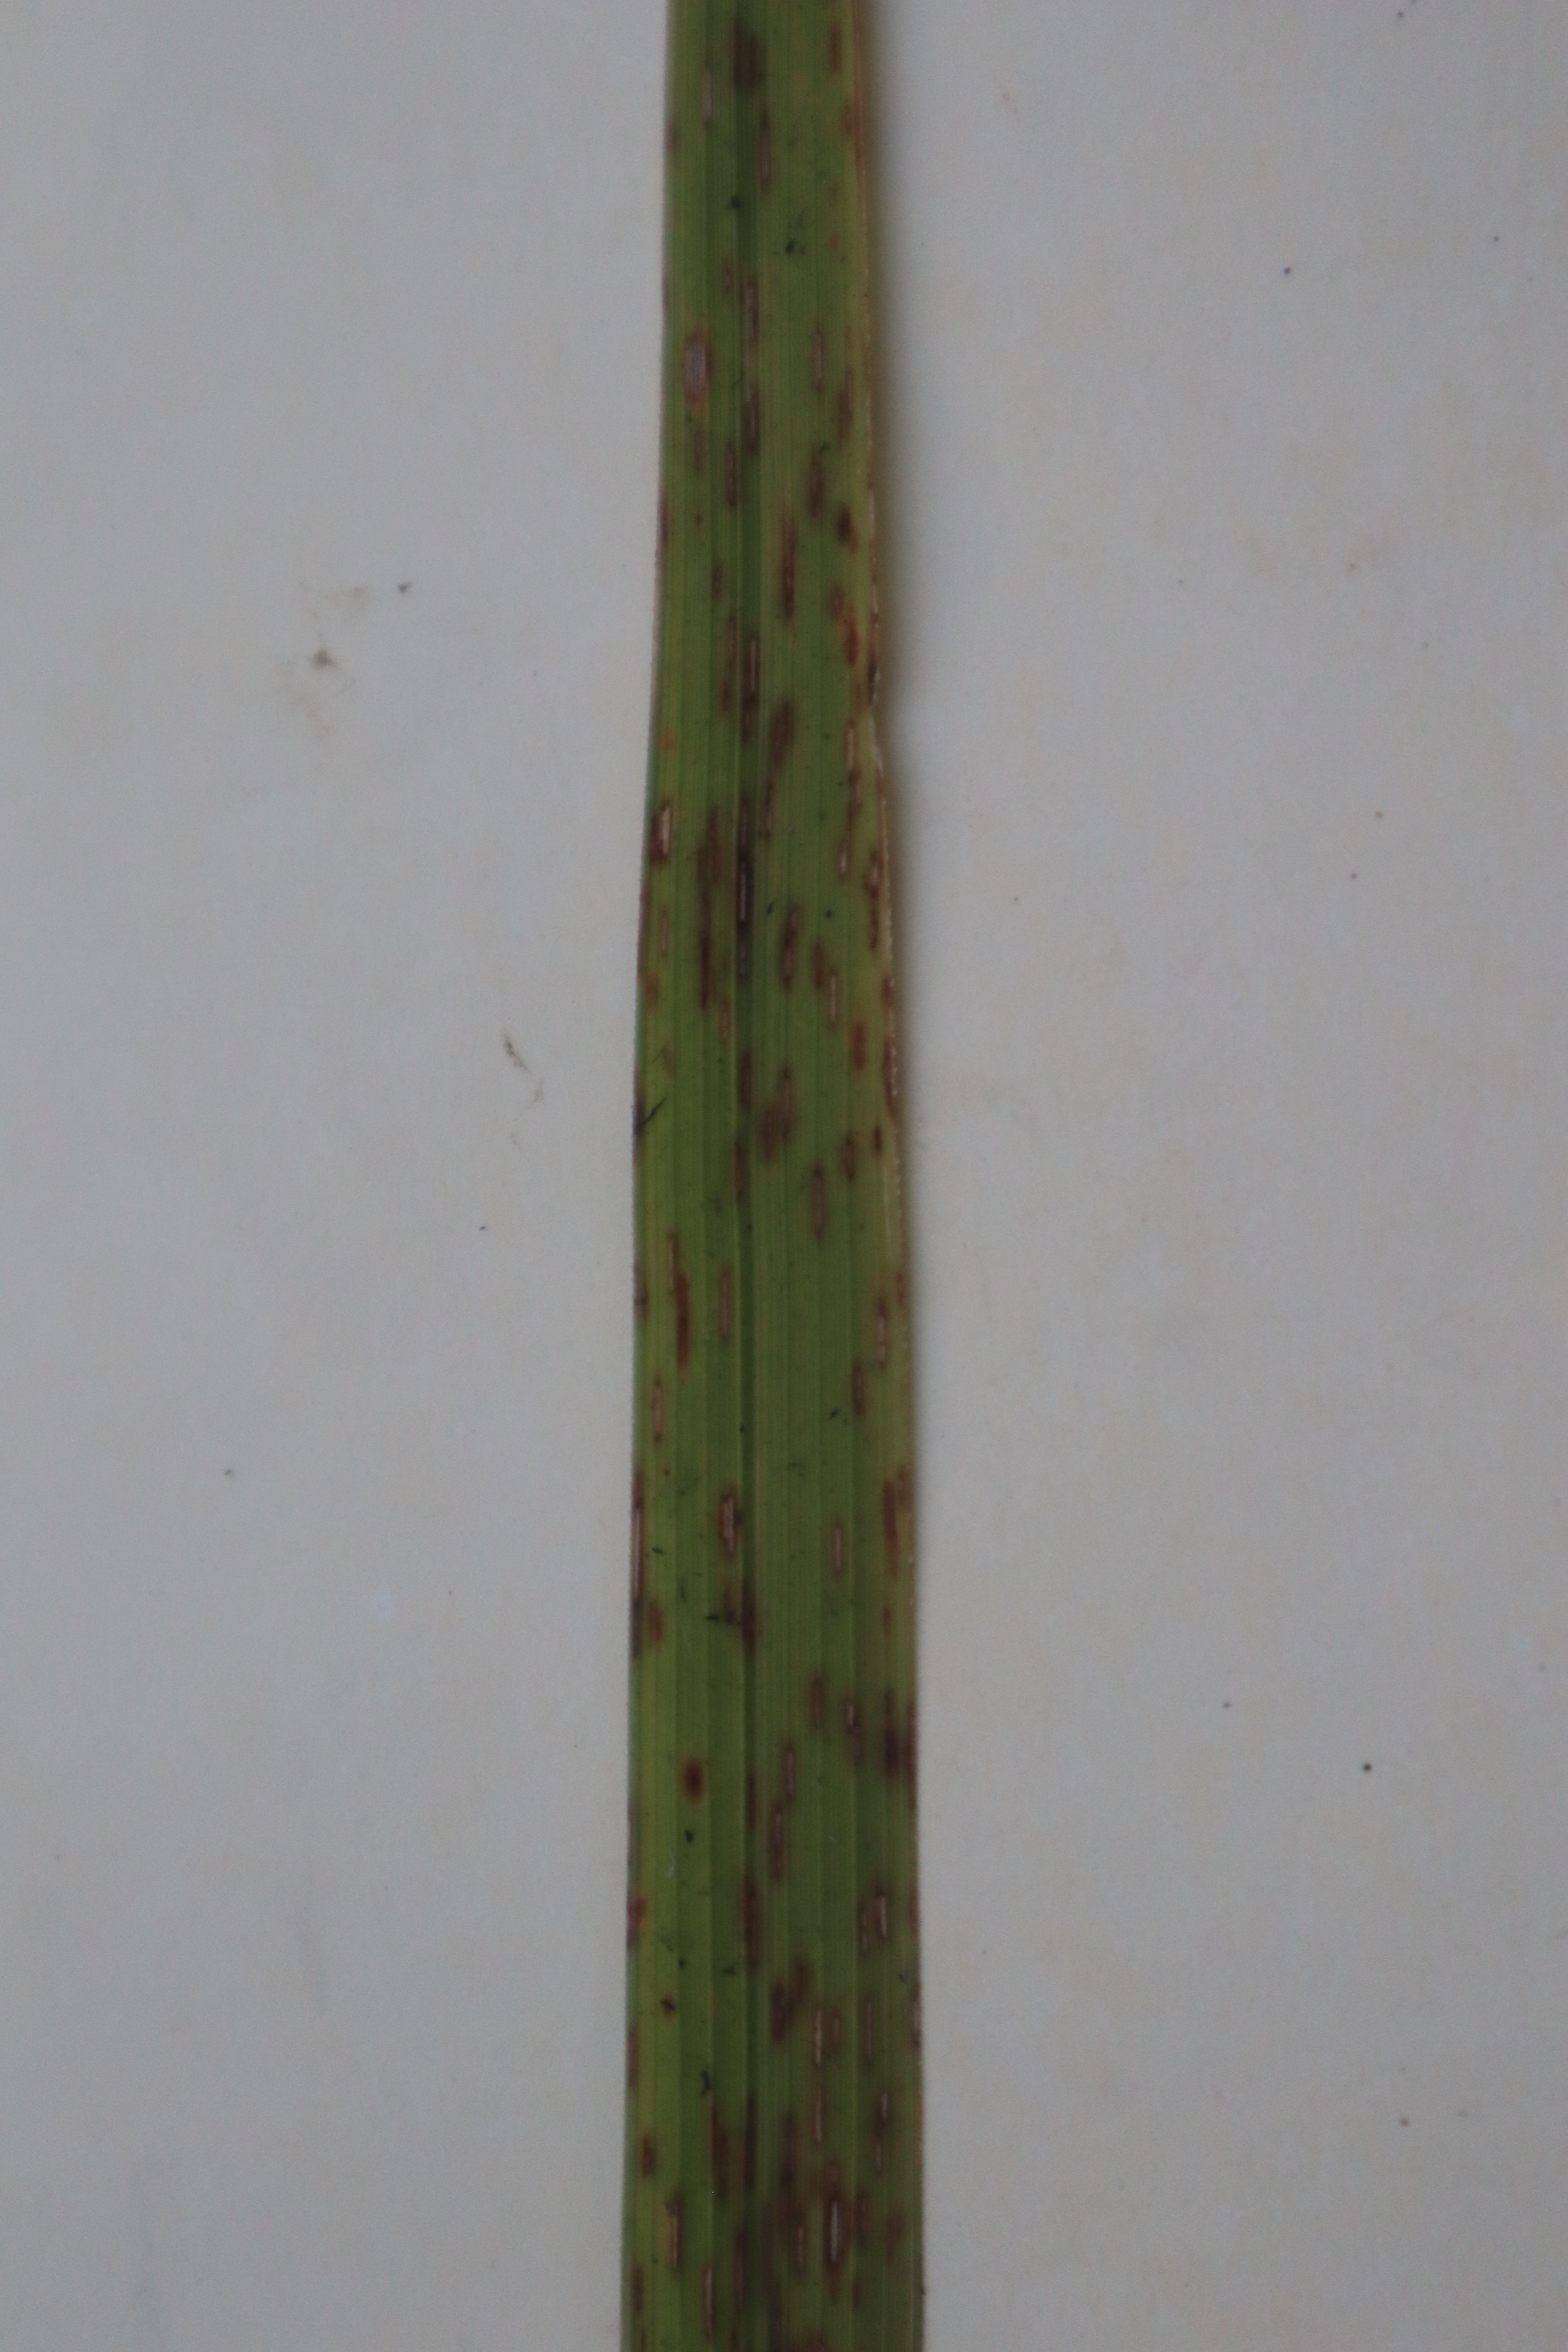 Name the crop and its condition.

rice, brown spots
